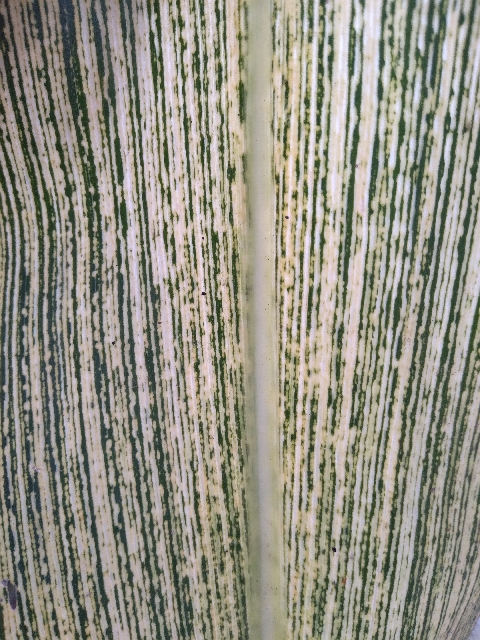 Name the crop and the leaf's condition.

maize, maize streak virus
